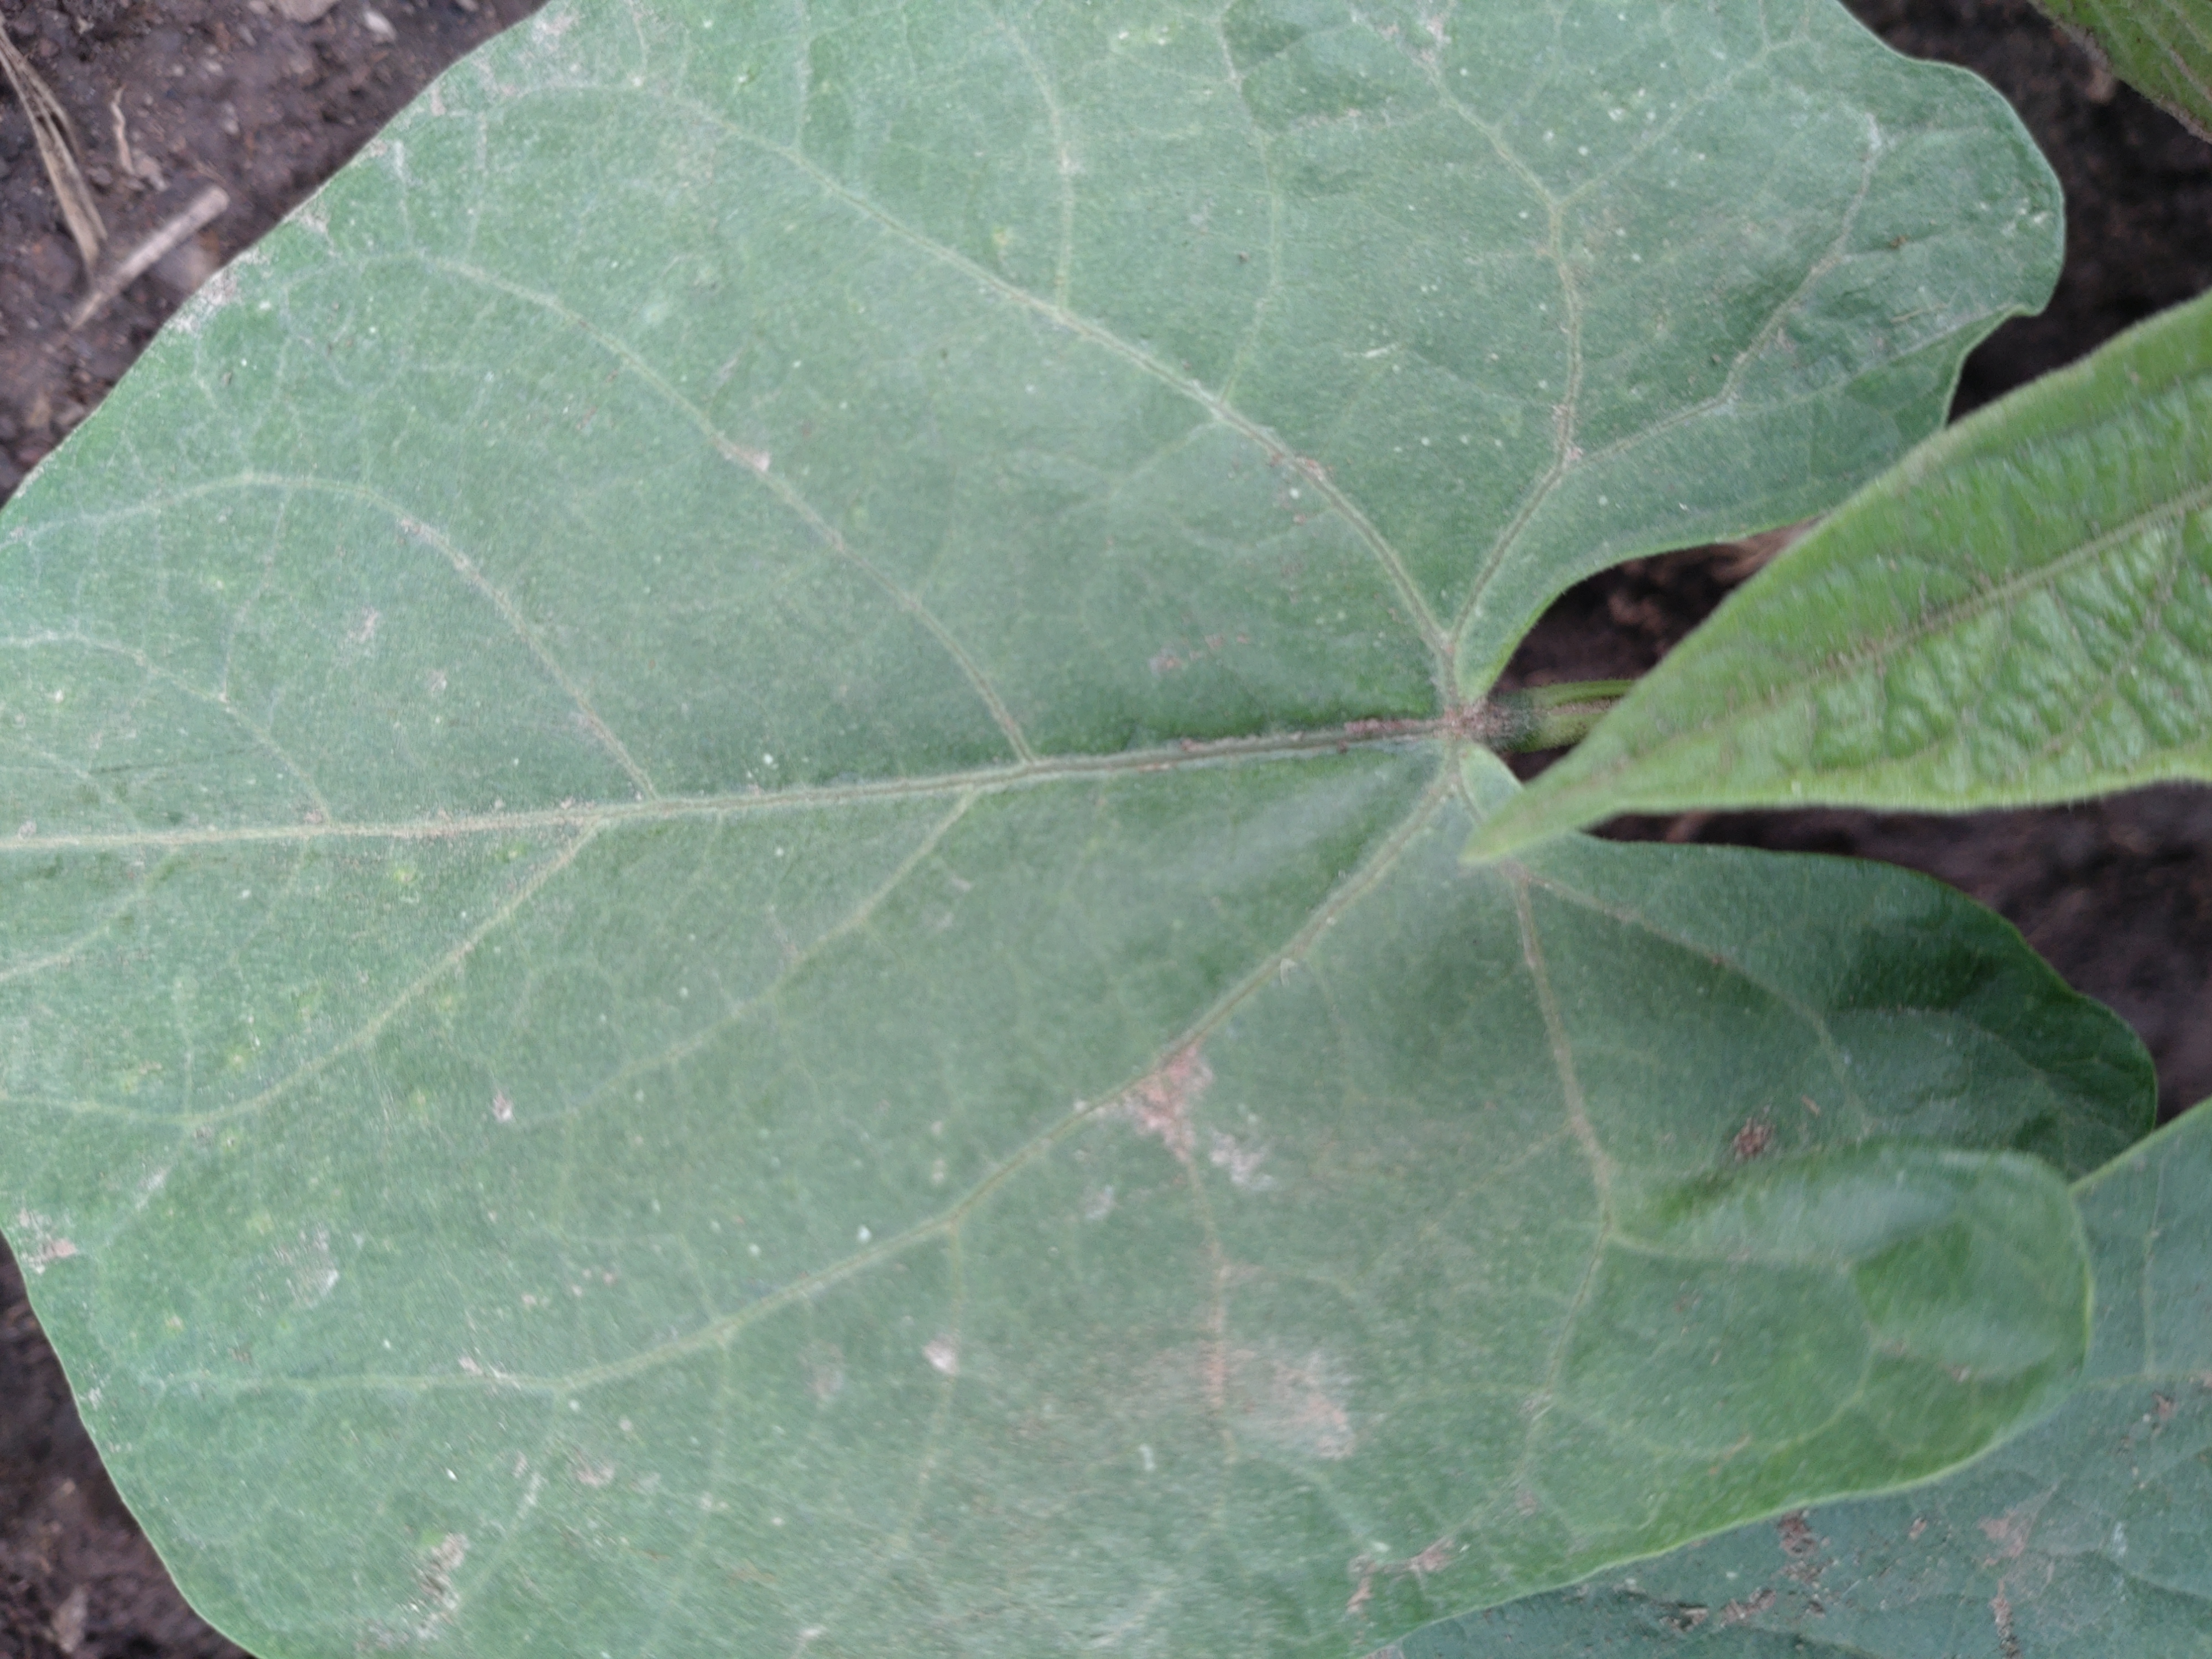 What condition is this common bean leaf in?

healthy
